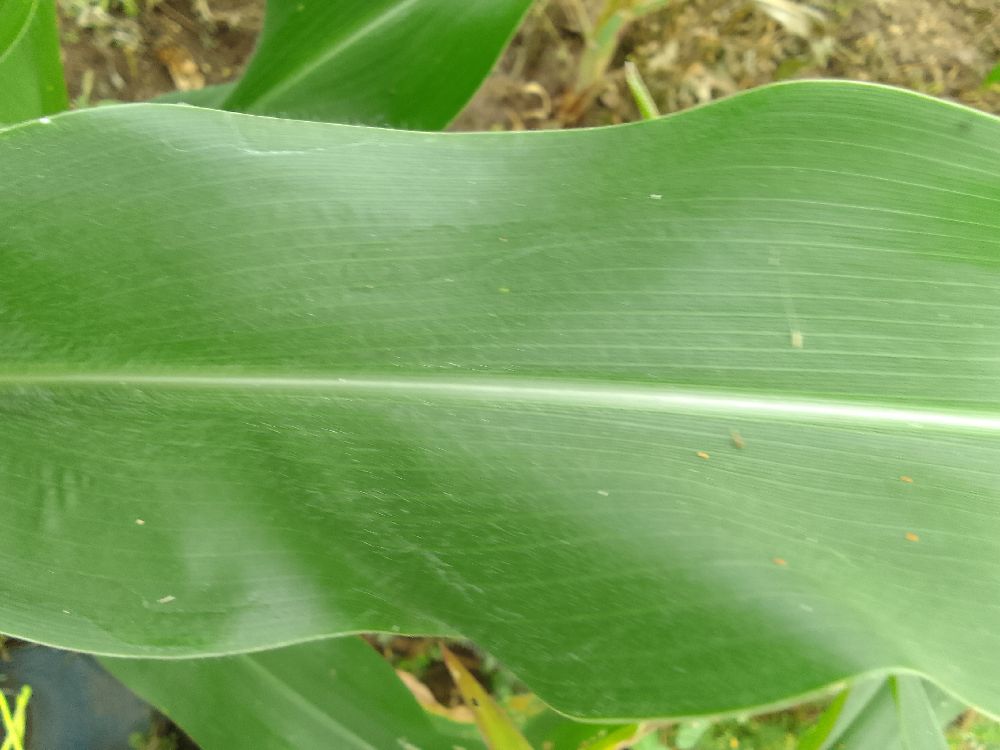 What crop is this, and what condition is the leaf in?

maize, healthy
